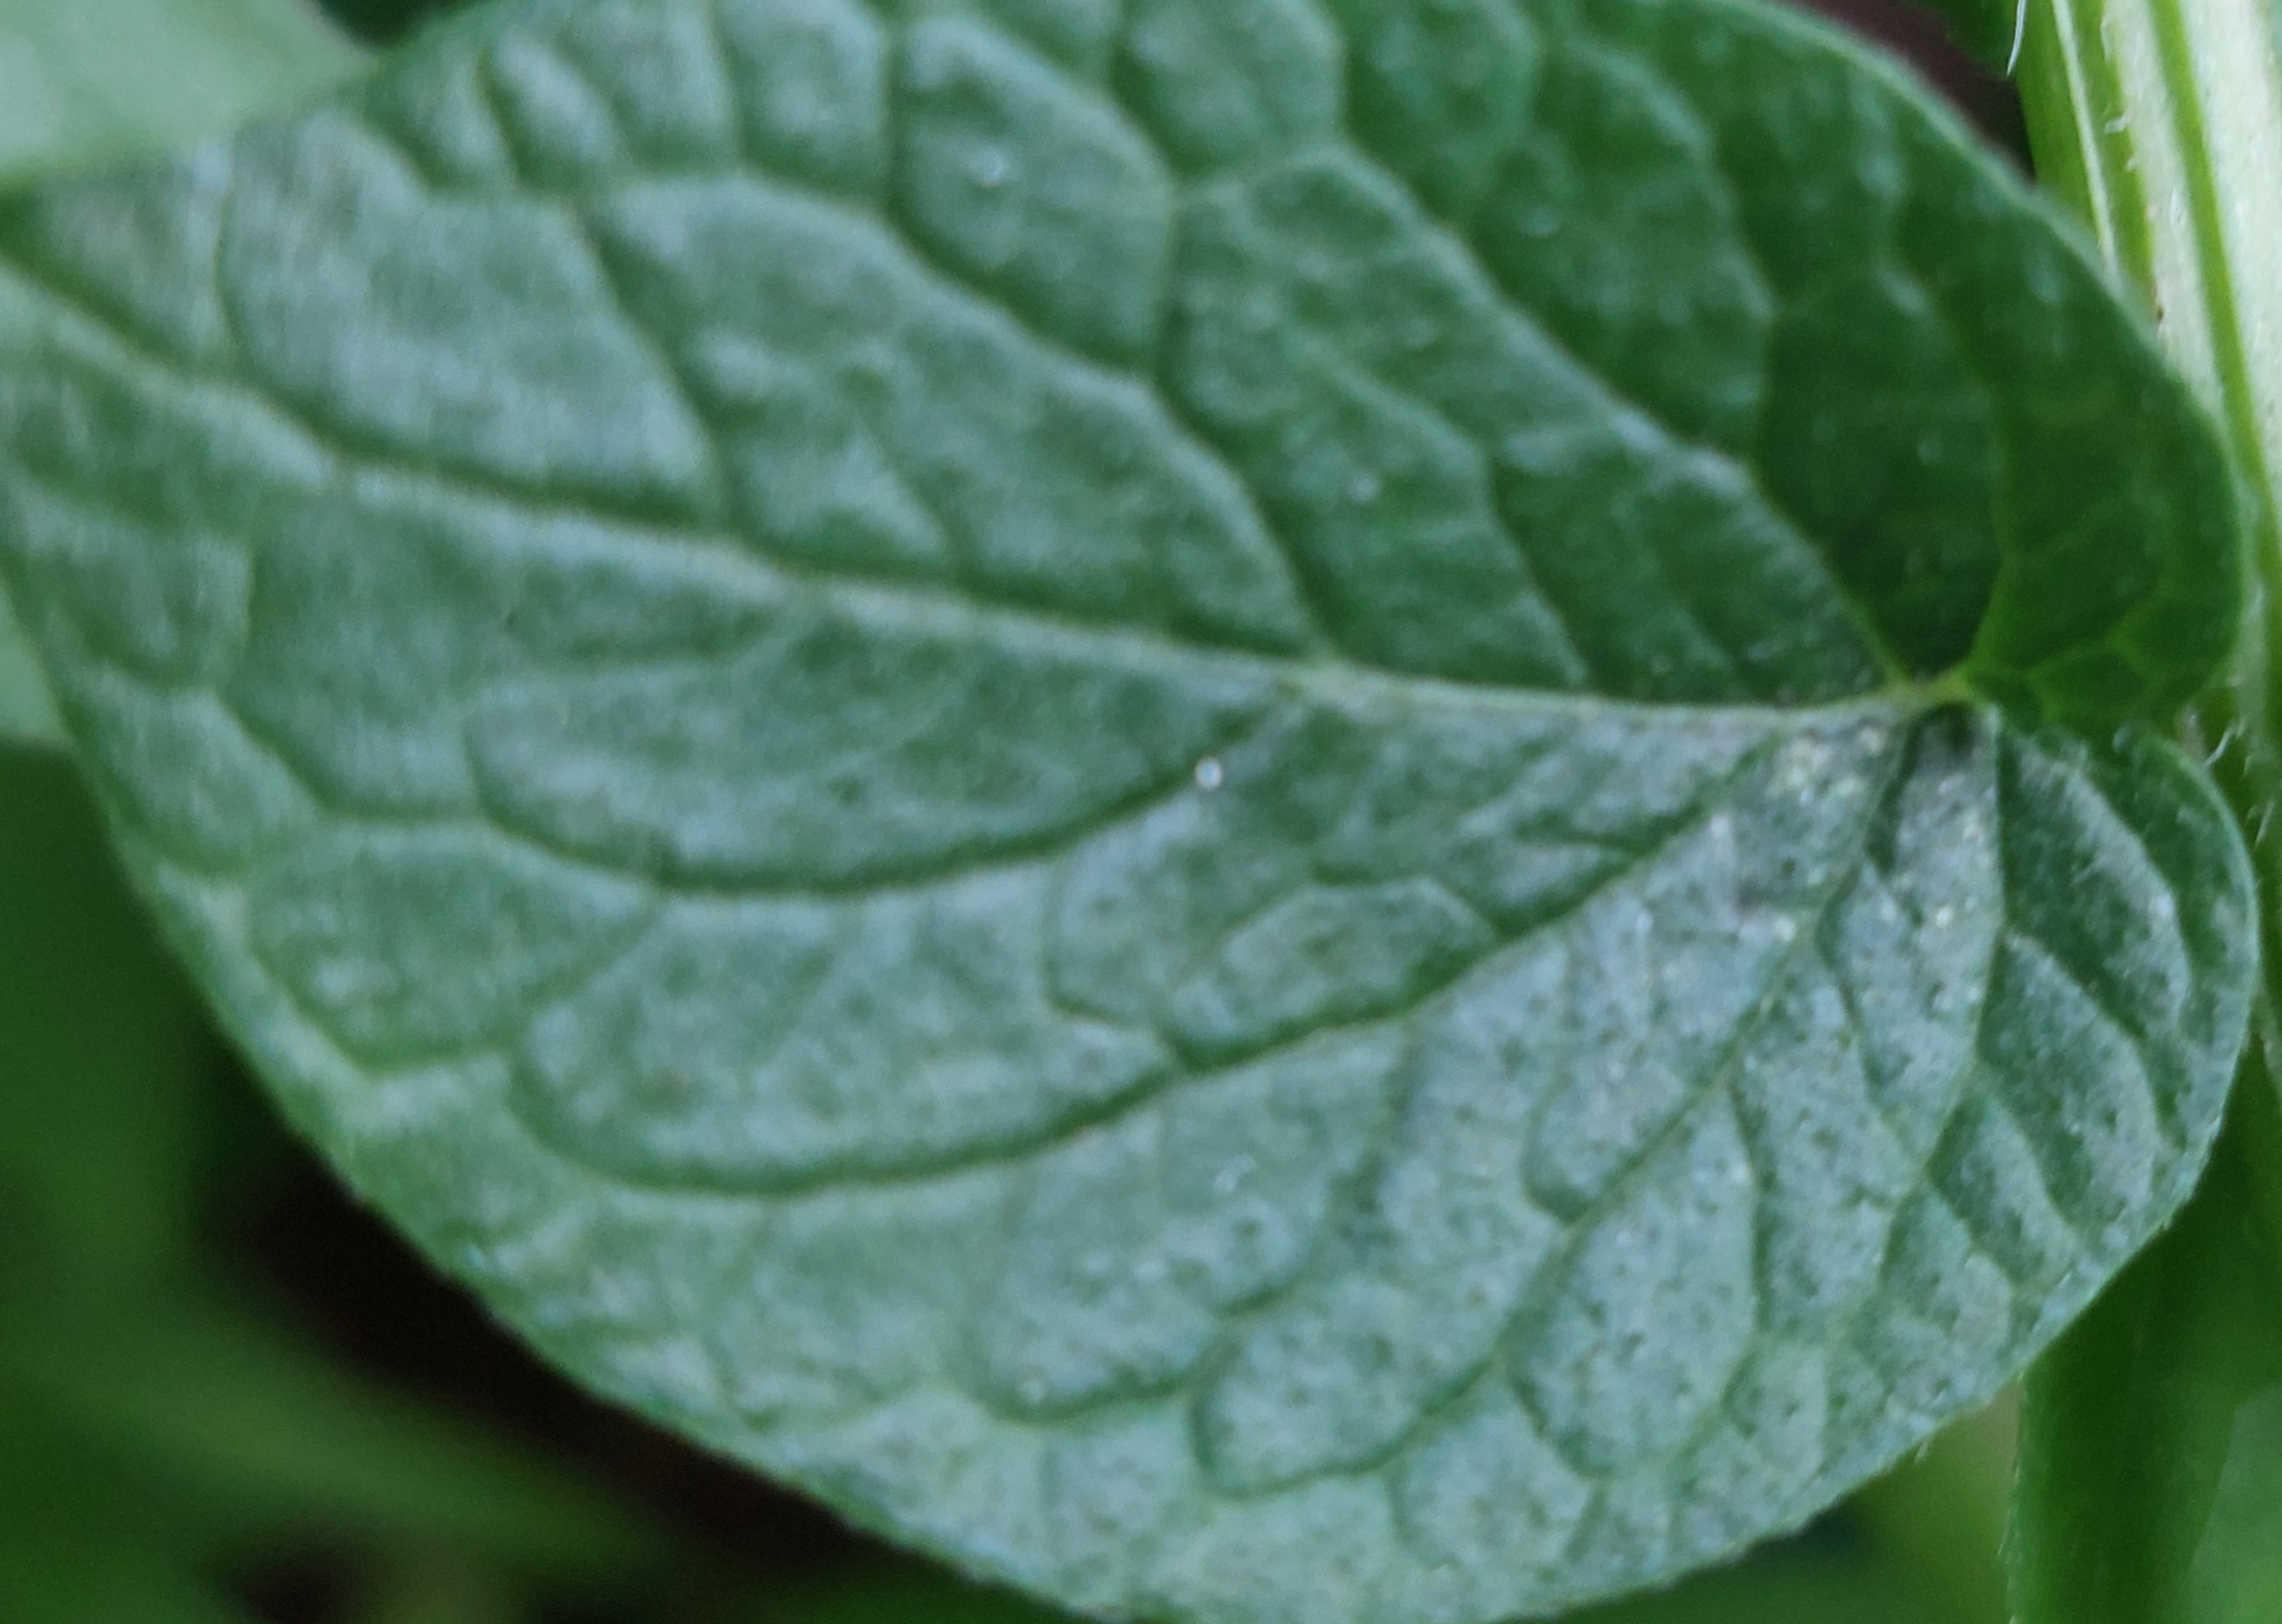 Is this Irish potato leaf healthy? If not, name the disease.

healthy
